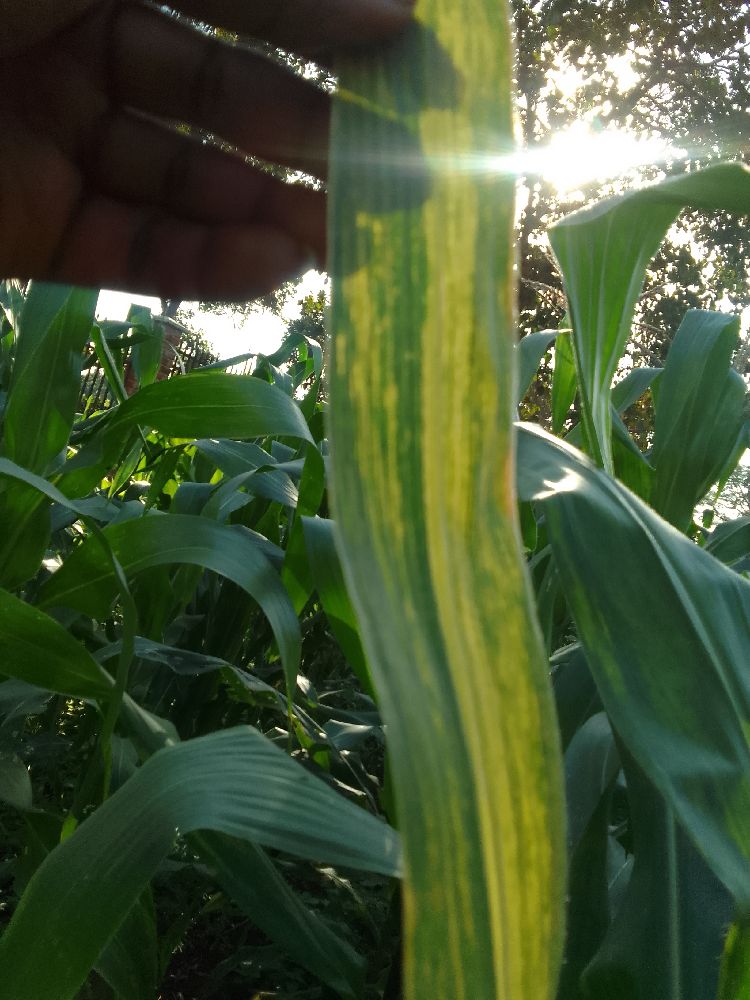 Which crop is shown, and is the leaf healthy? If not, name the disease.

maize, maize lethal necrosis
